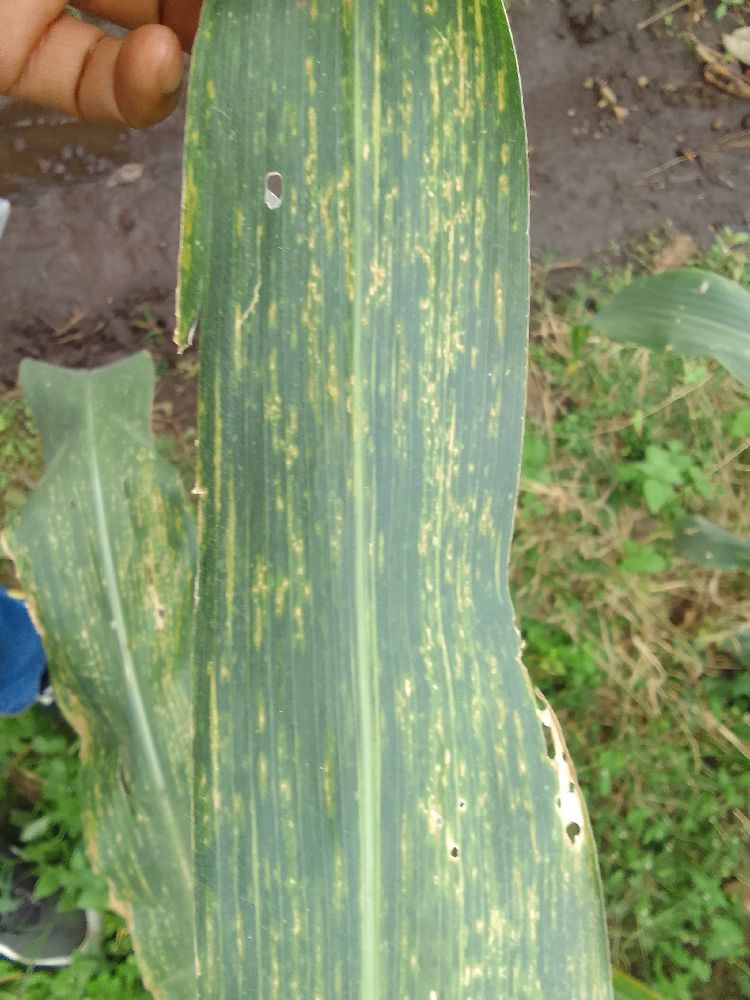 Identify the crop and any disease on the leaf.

maize, maize lethal necrosis
